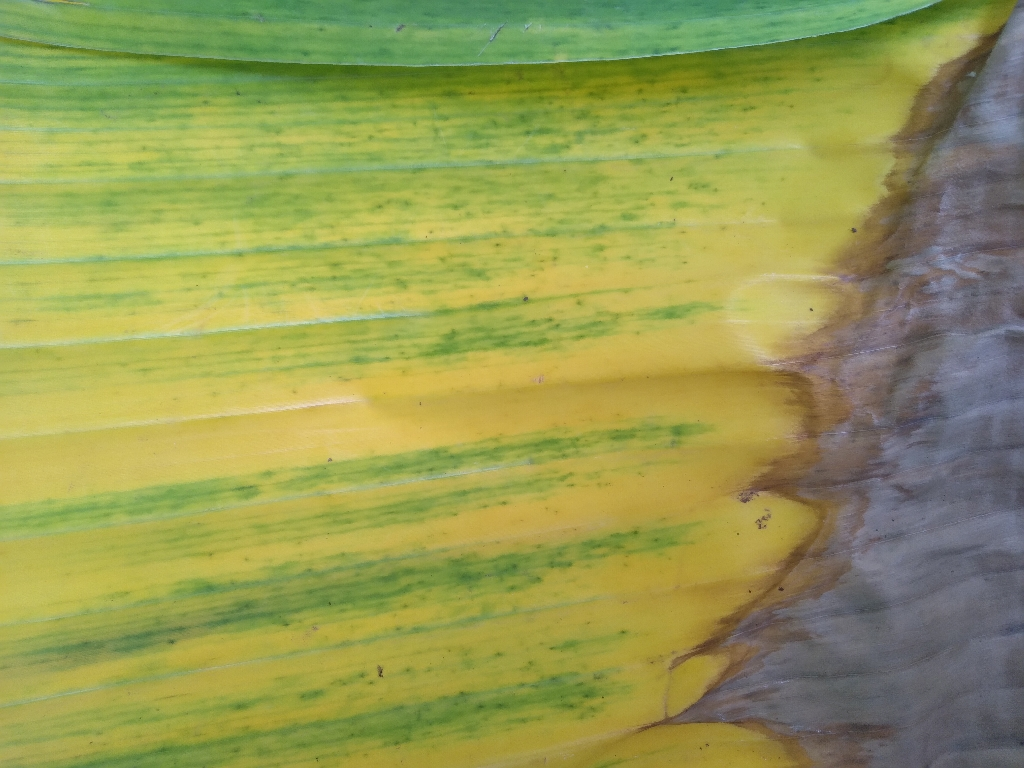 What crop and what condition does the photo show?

banana, fusarium wilt race 1
